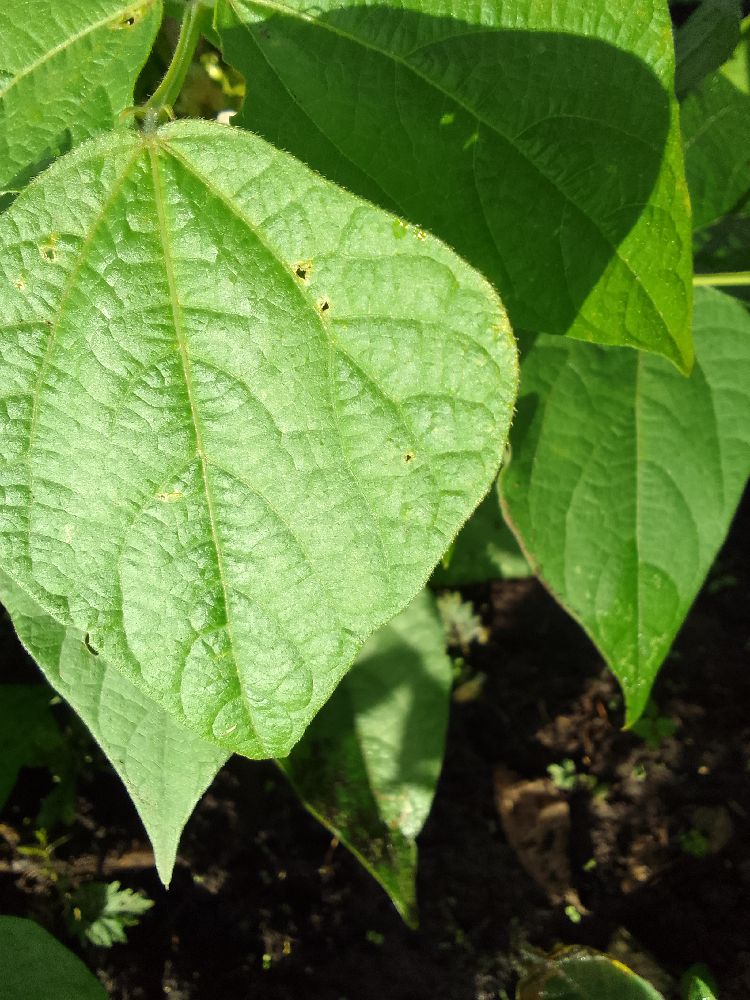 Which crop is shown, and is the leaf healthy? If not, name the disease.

common bean, healthy
